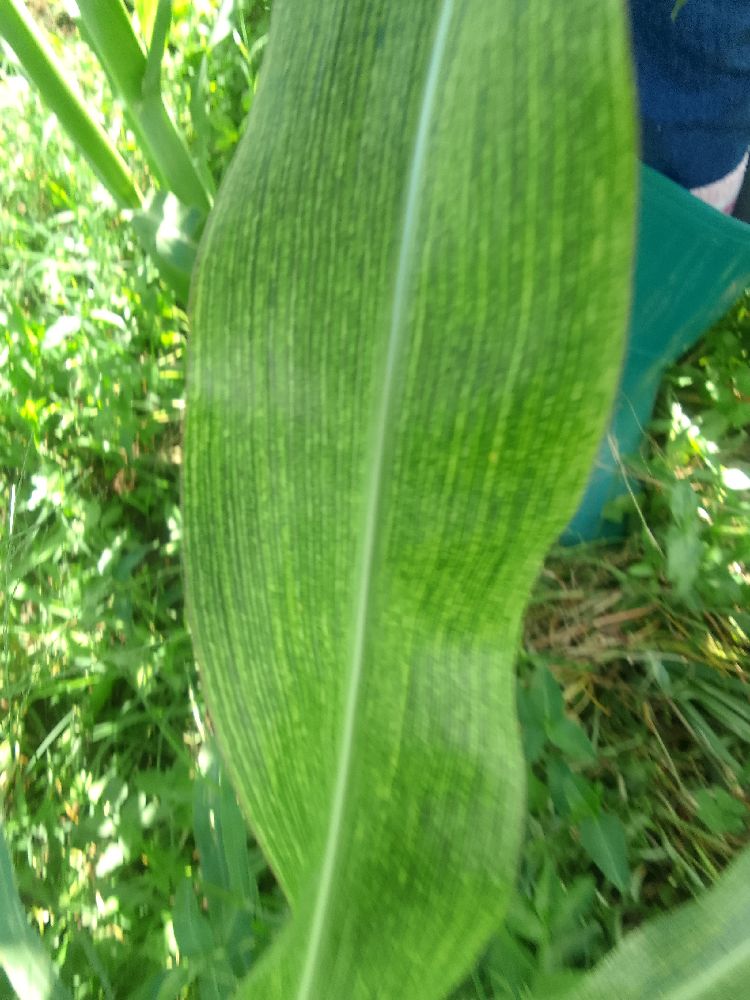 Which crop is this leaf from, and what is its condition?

maize, maize streak virus
